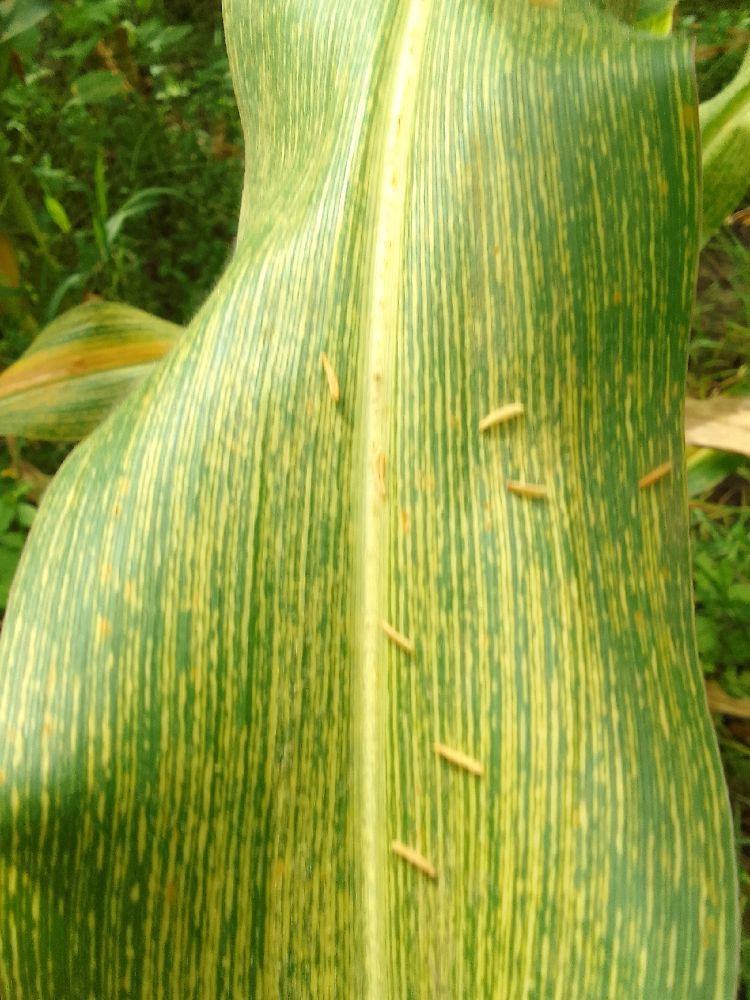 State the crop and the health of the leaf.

maize, maize streak virus
